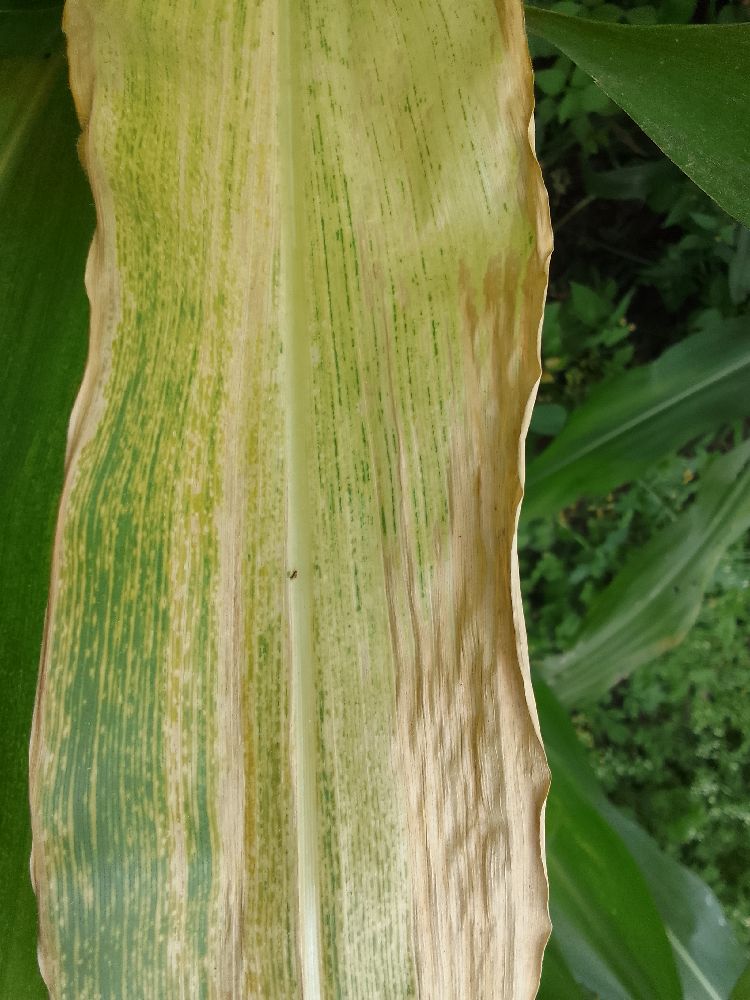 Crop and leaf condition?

maize, maize lethal necrosis
